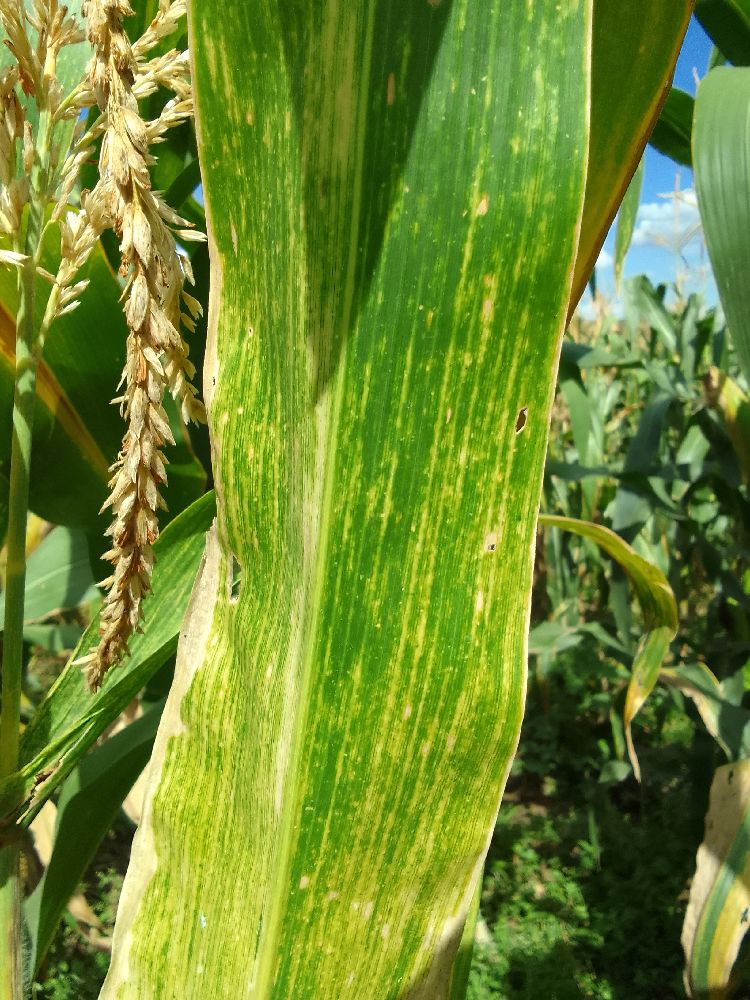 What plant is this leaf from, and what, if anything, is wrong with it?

maize, maize lethal necrosis
